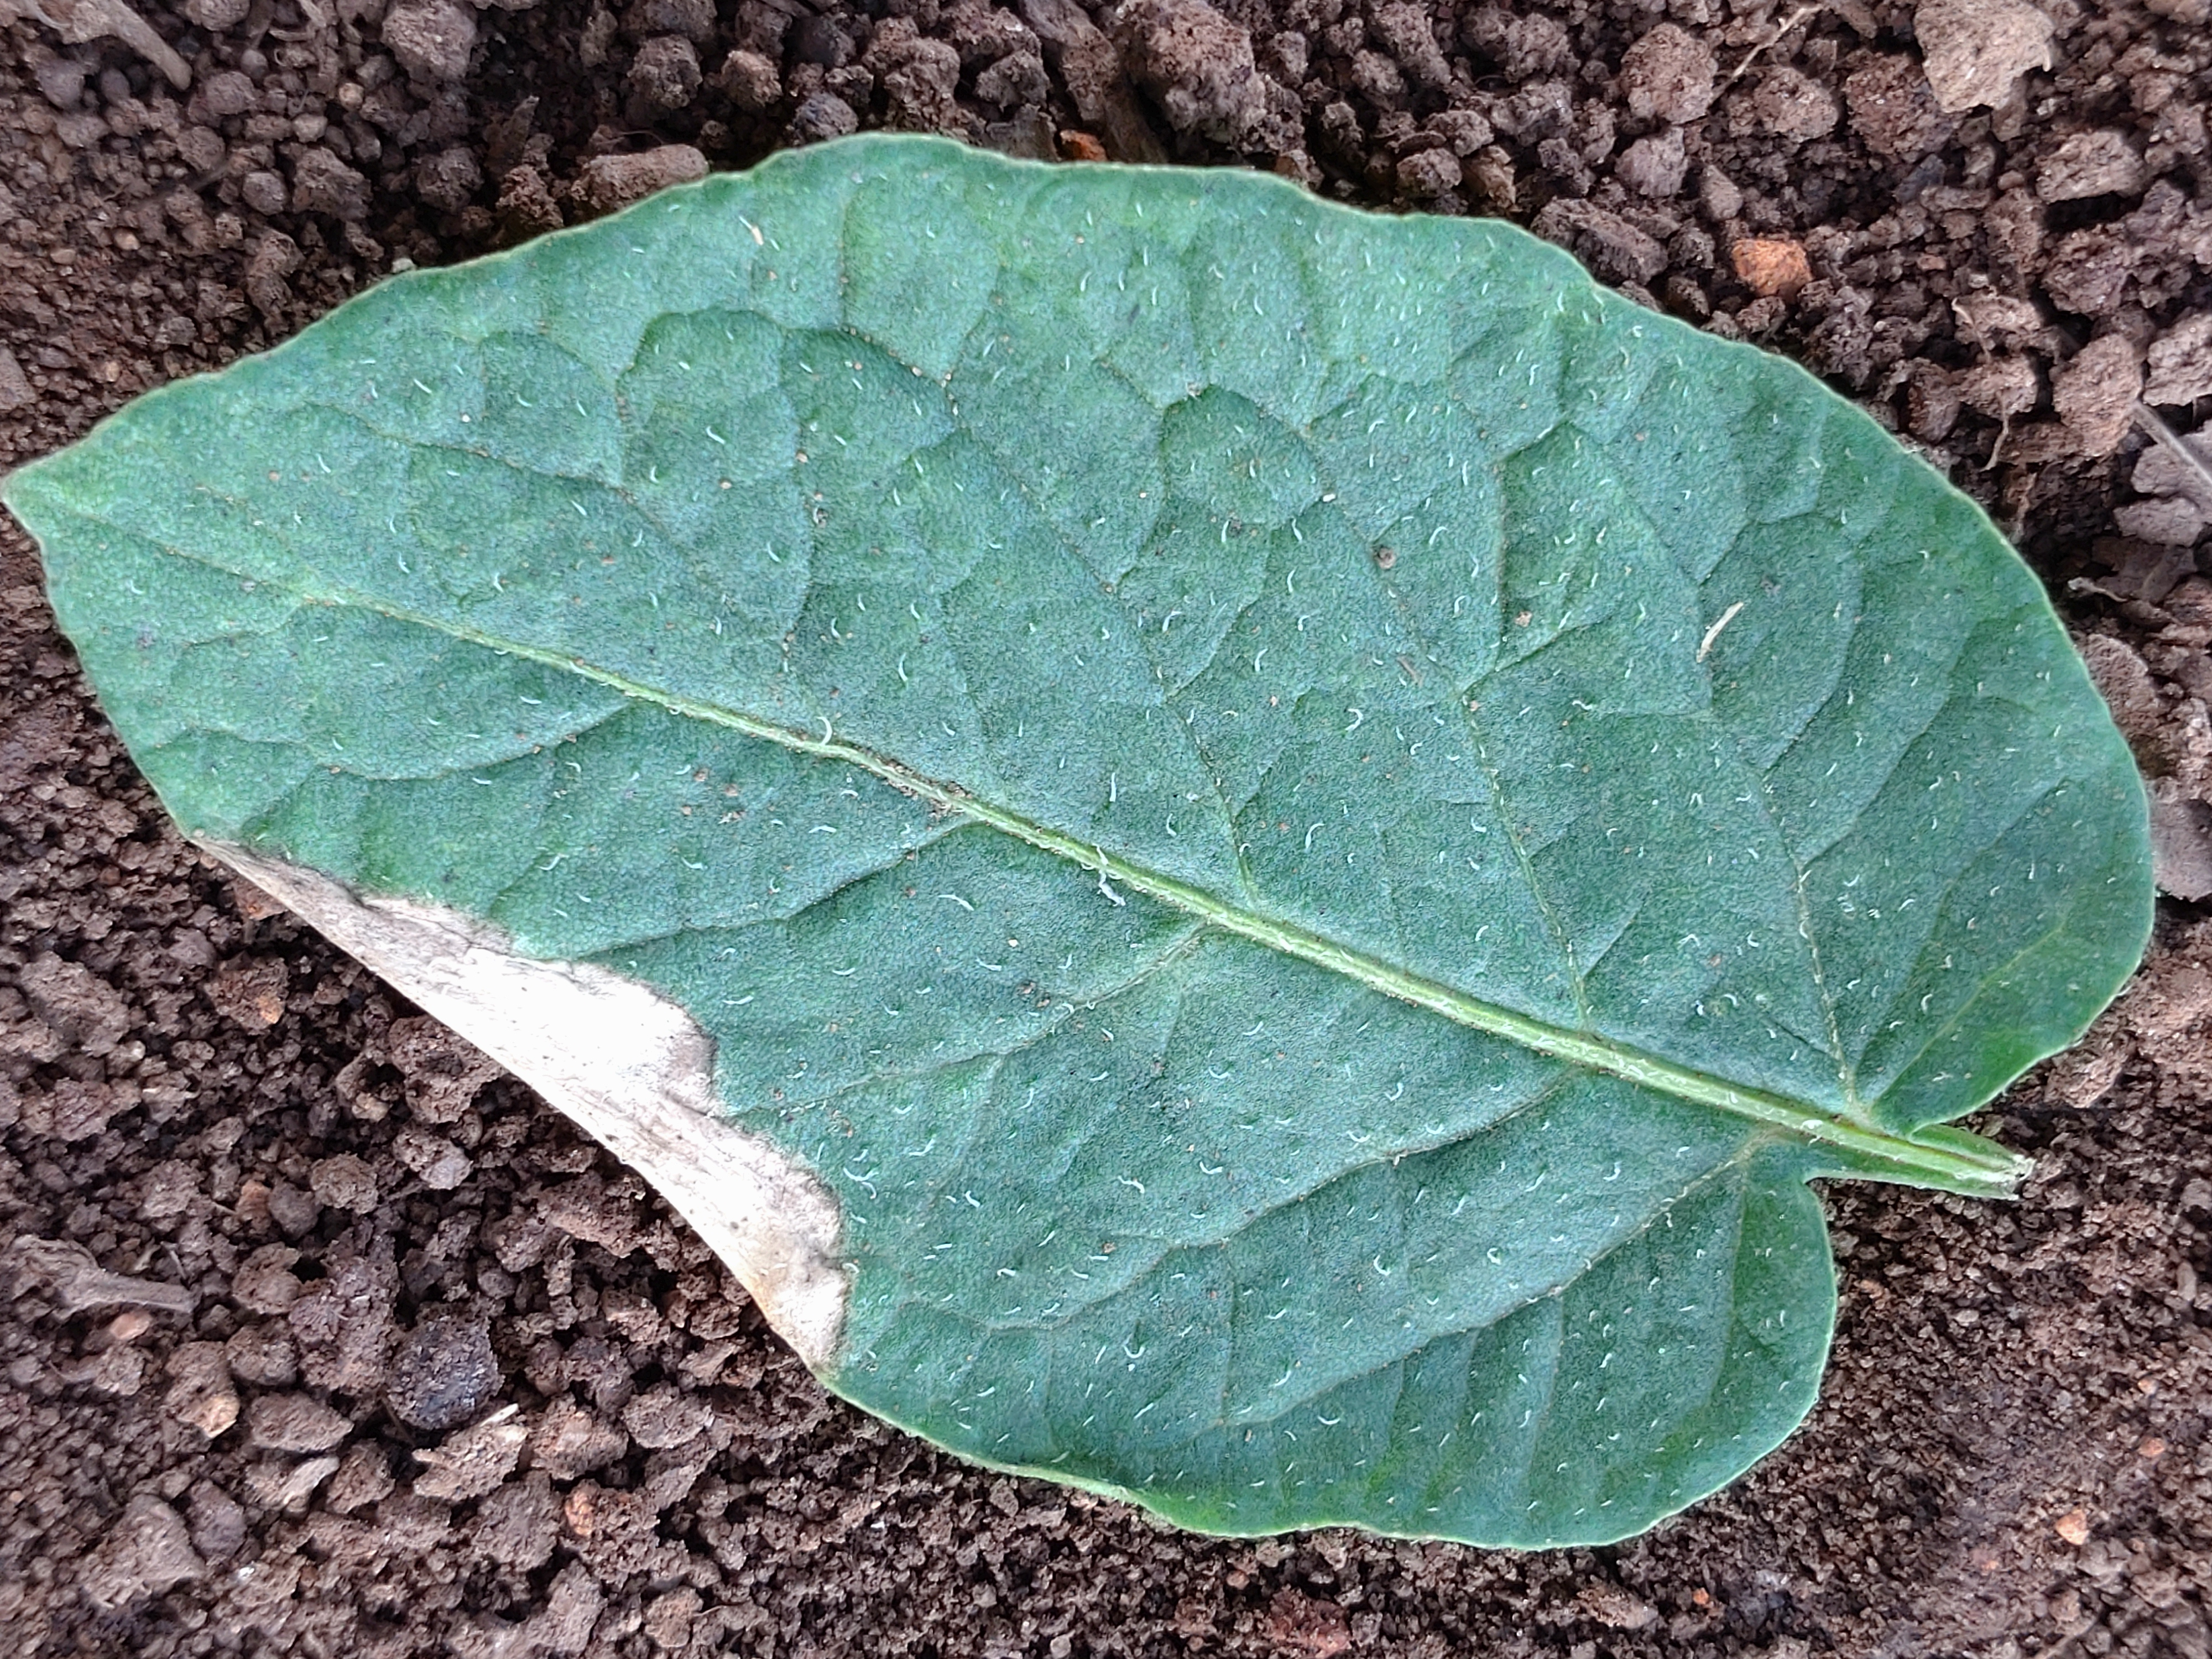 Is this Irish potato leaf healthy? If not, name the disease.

early blight
